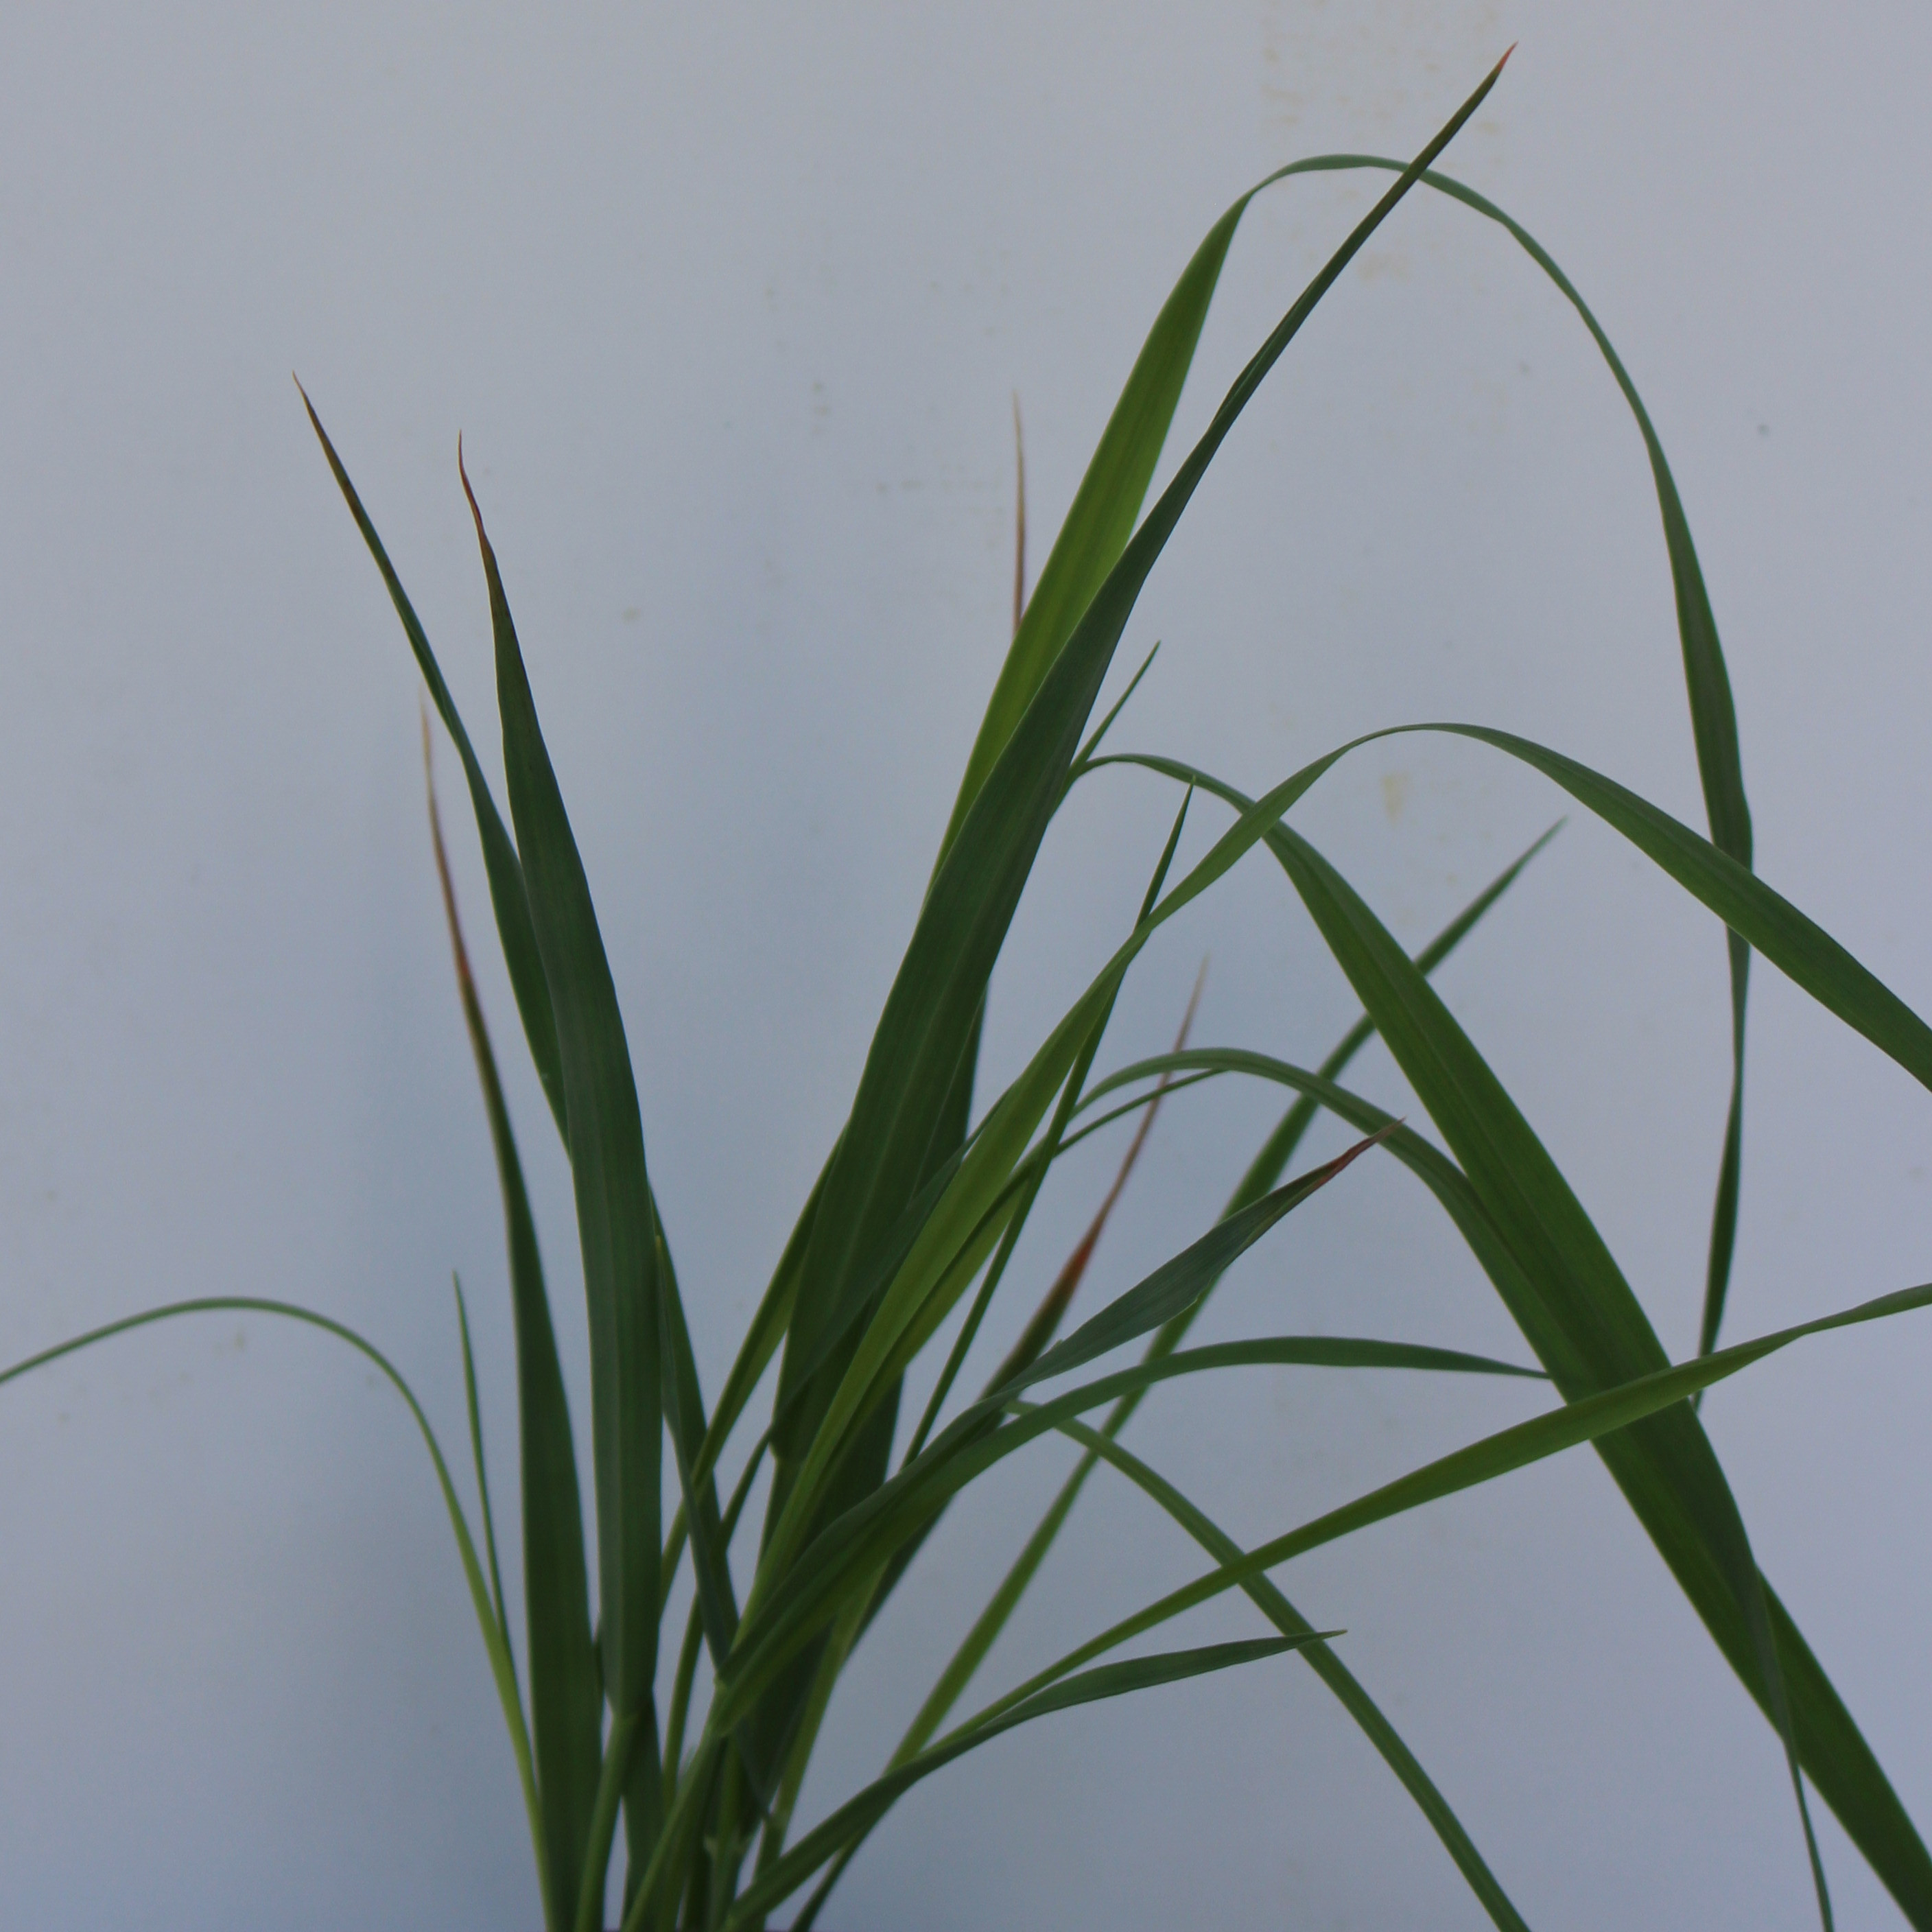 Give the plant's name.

Avena sterilis
